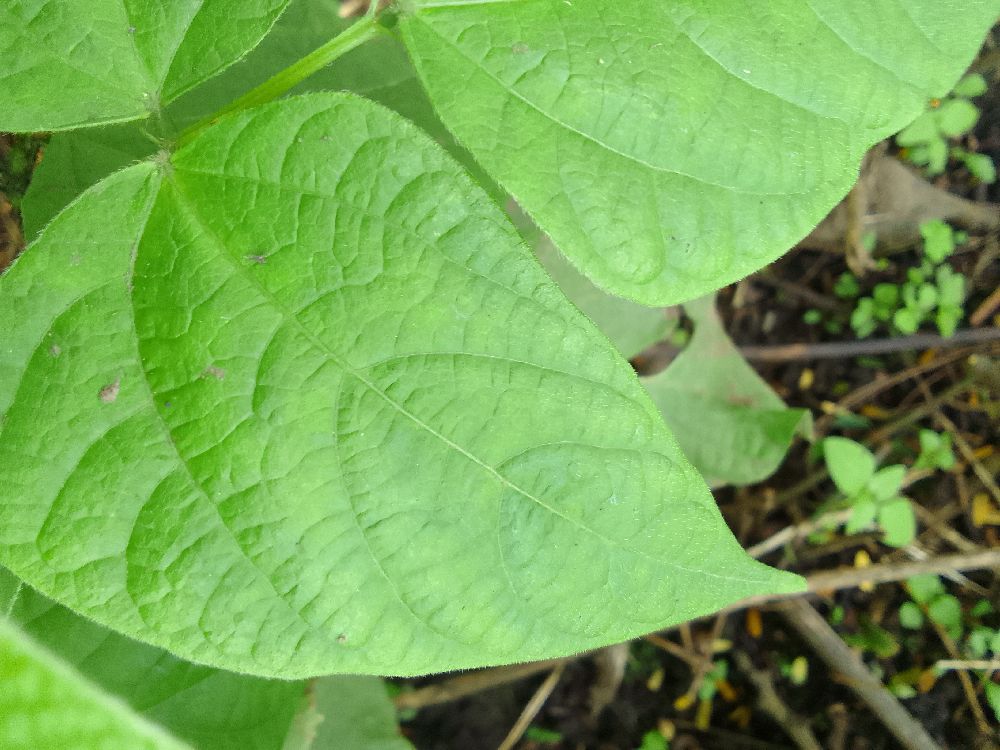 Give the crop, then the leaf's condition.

common bean, healthy
